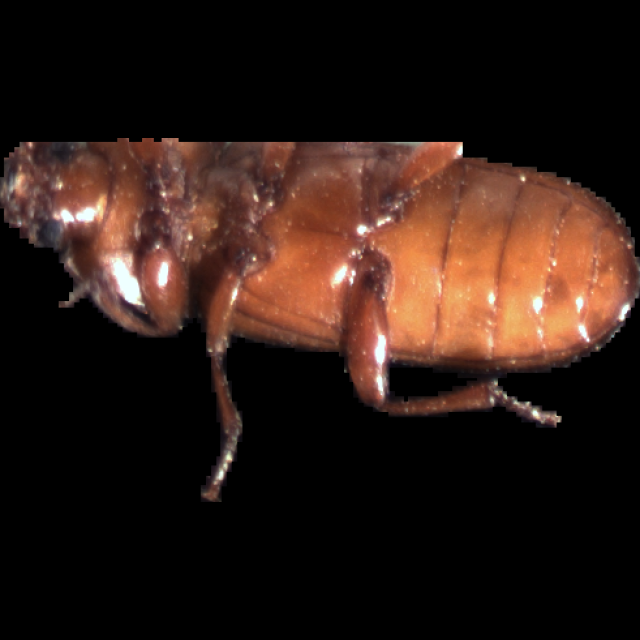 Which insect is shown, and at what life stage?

mealworm beetle
